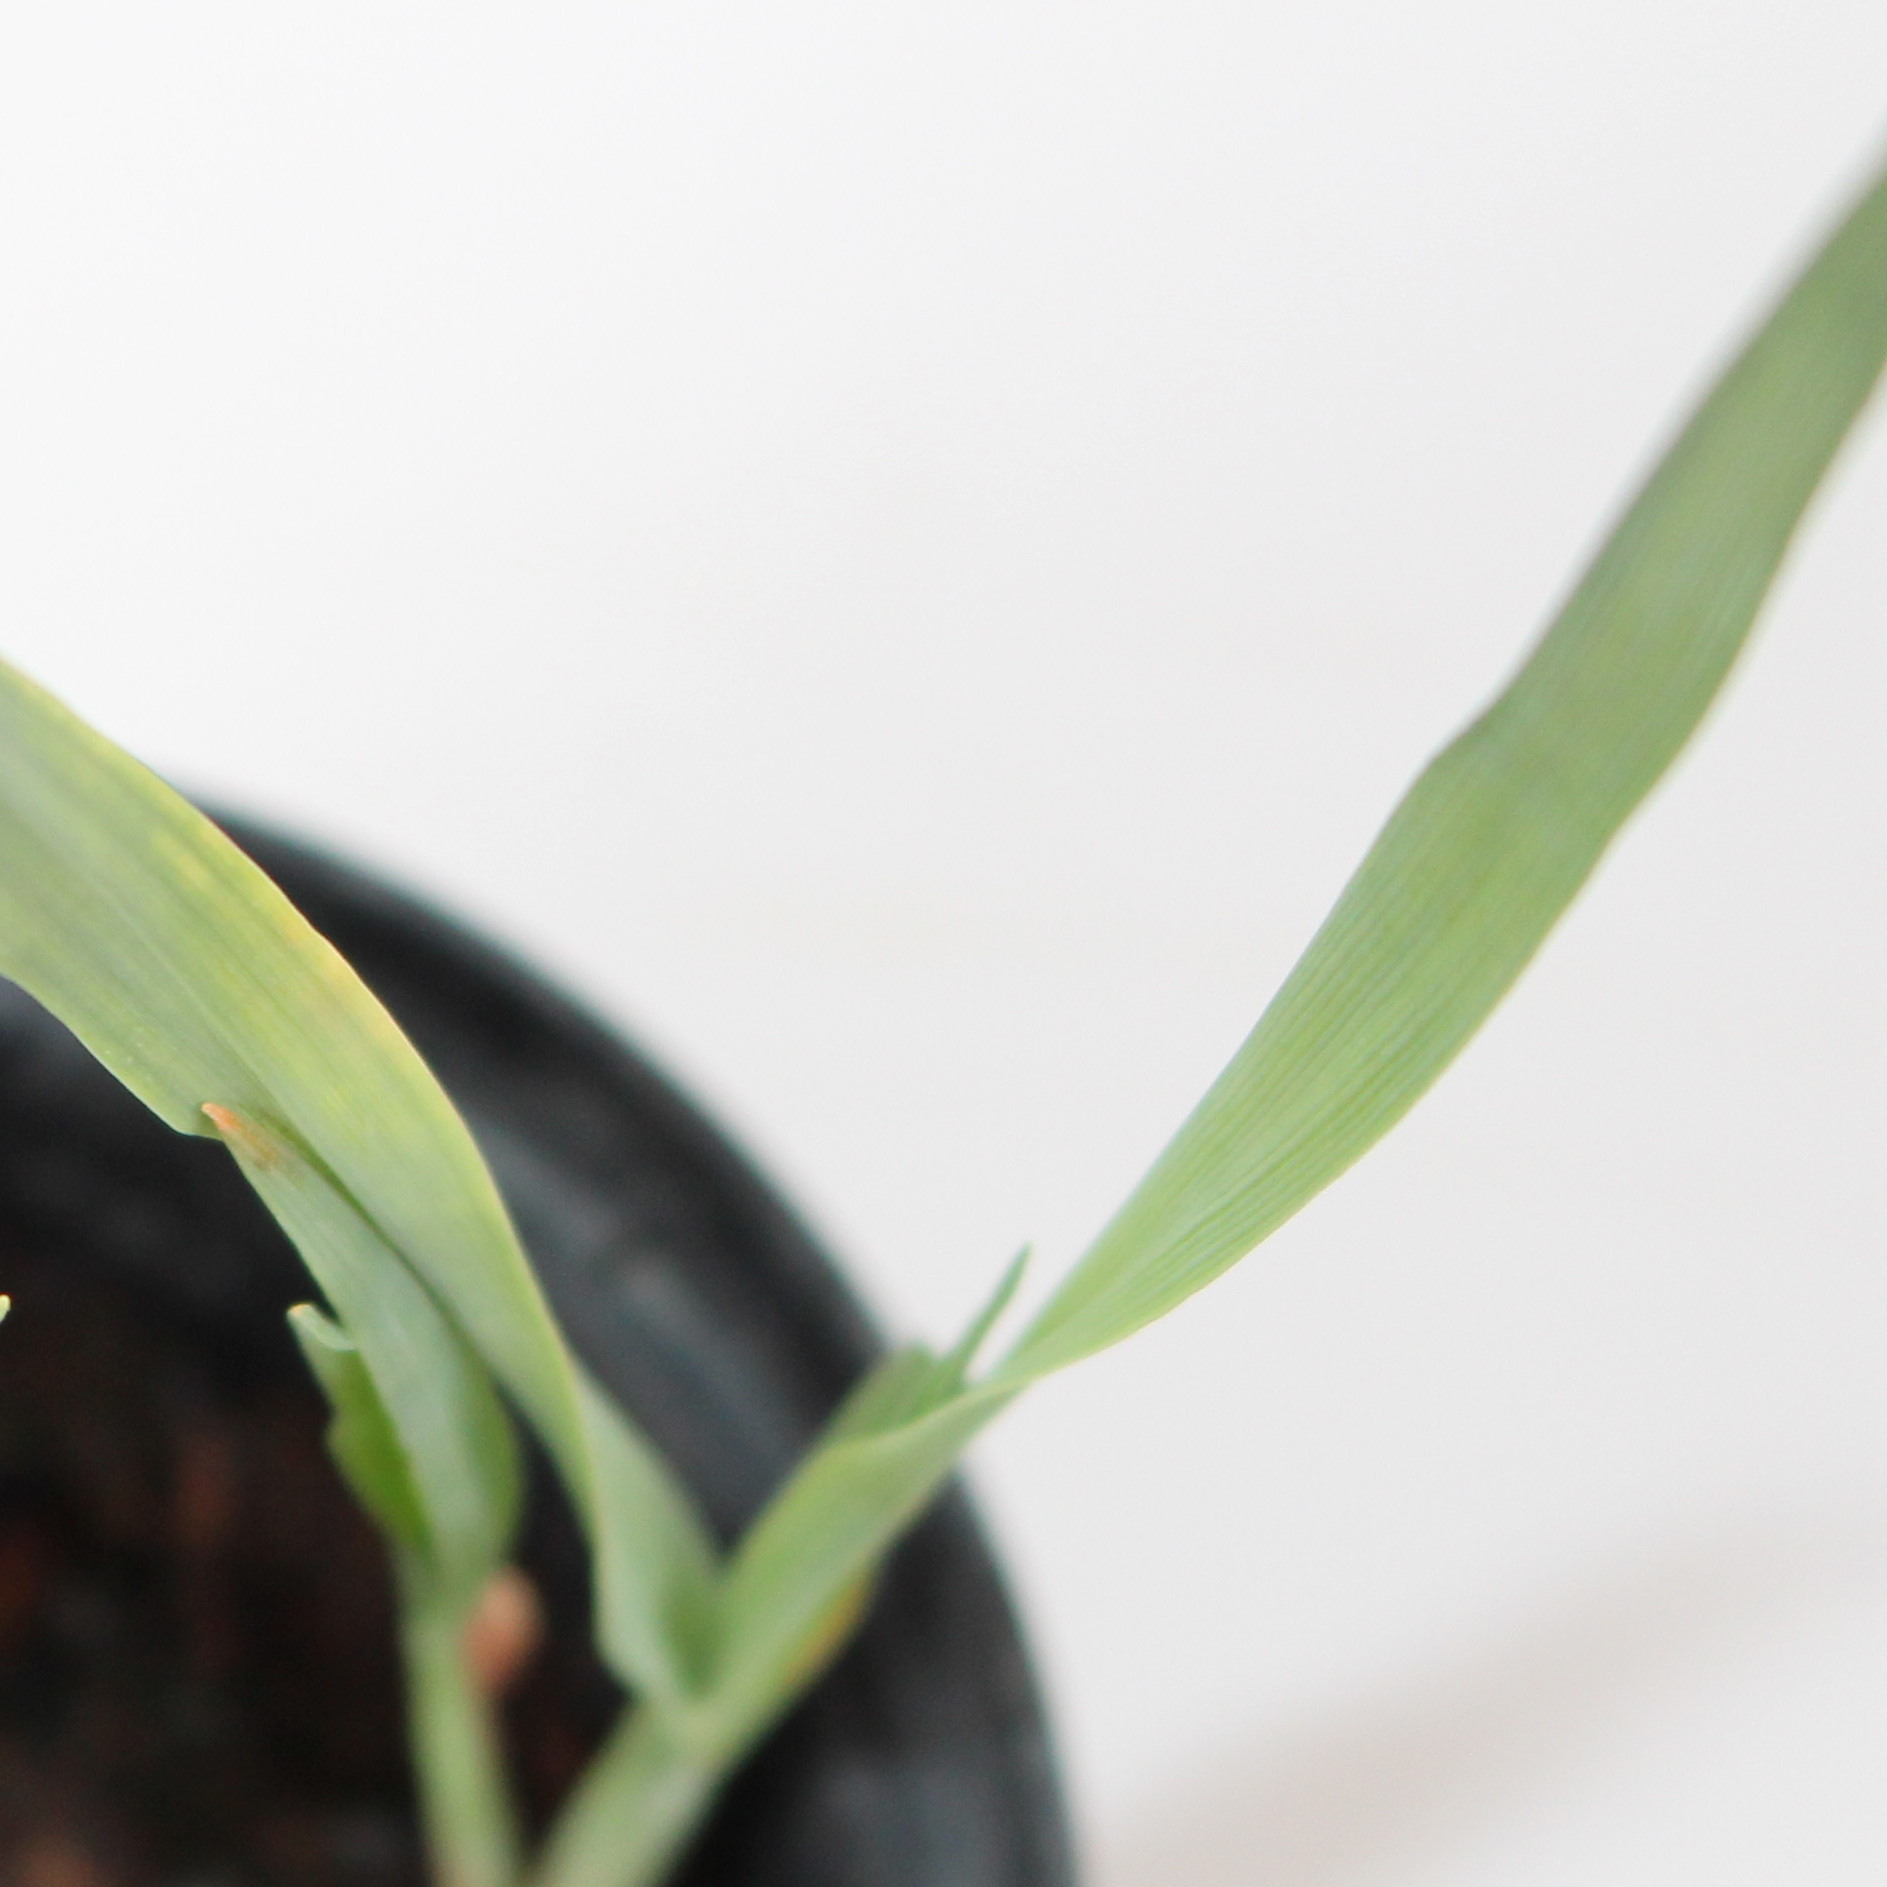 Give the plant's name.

Avena sterilis
